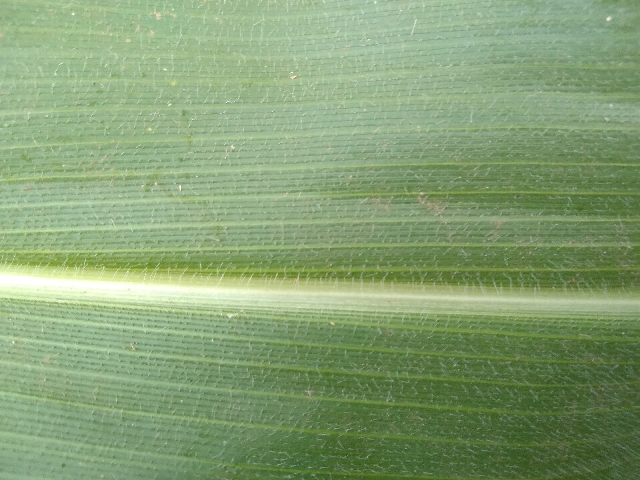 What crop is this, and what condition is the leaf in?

maize, healthy
